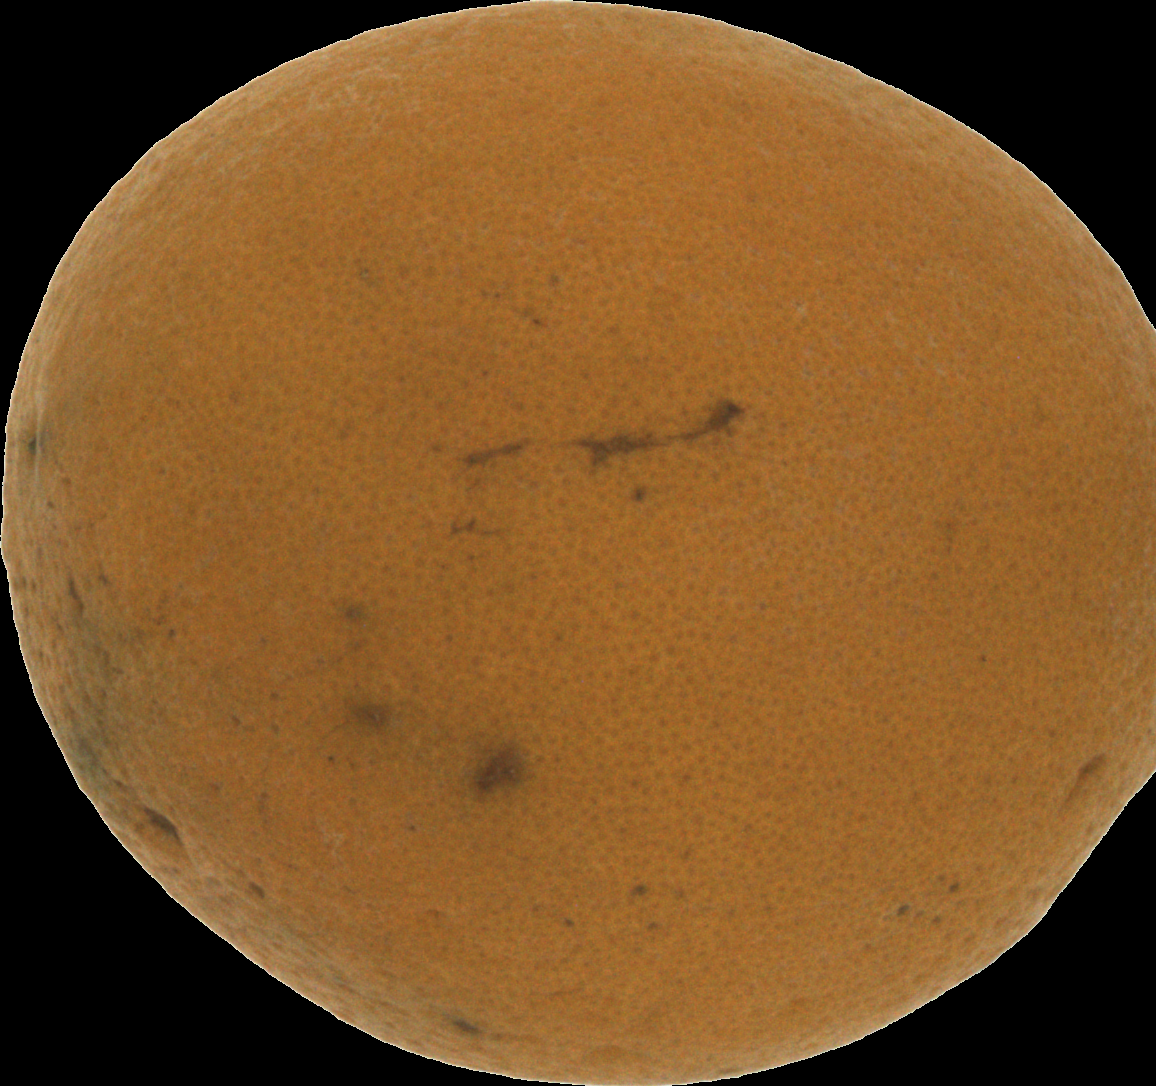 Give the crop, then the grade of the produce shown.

orange, bad
